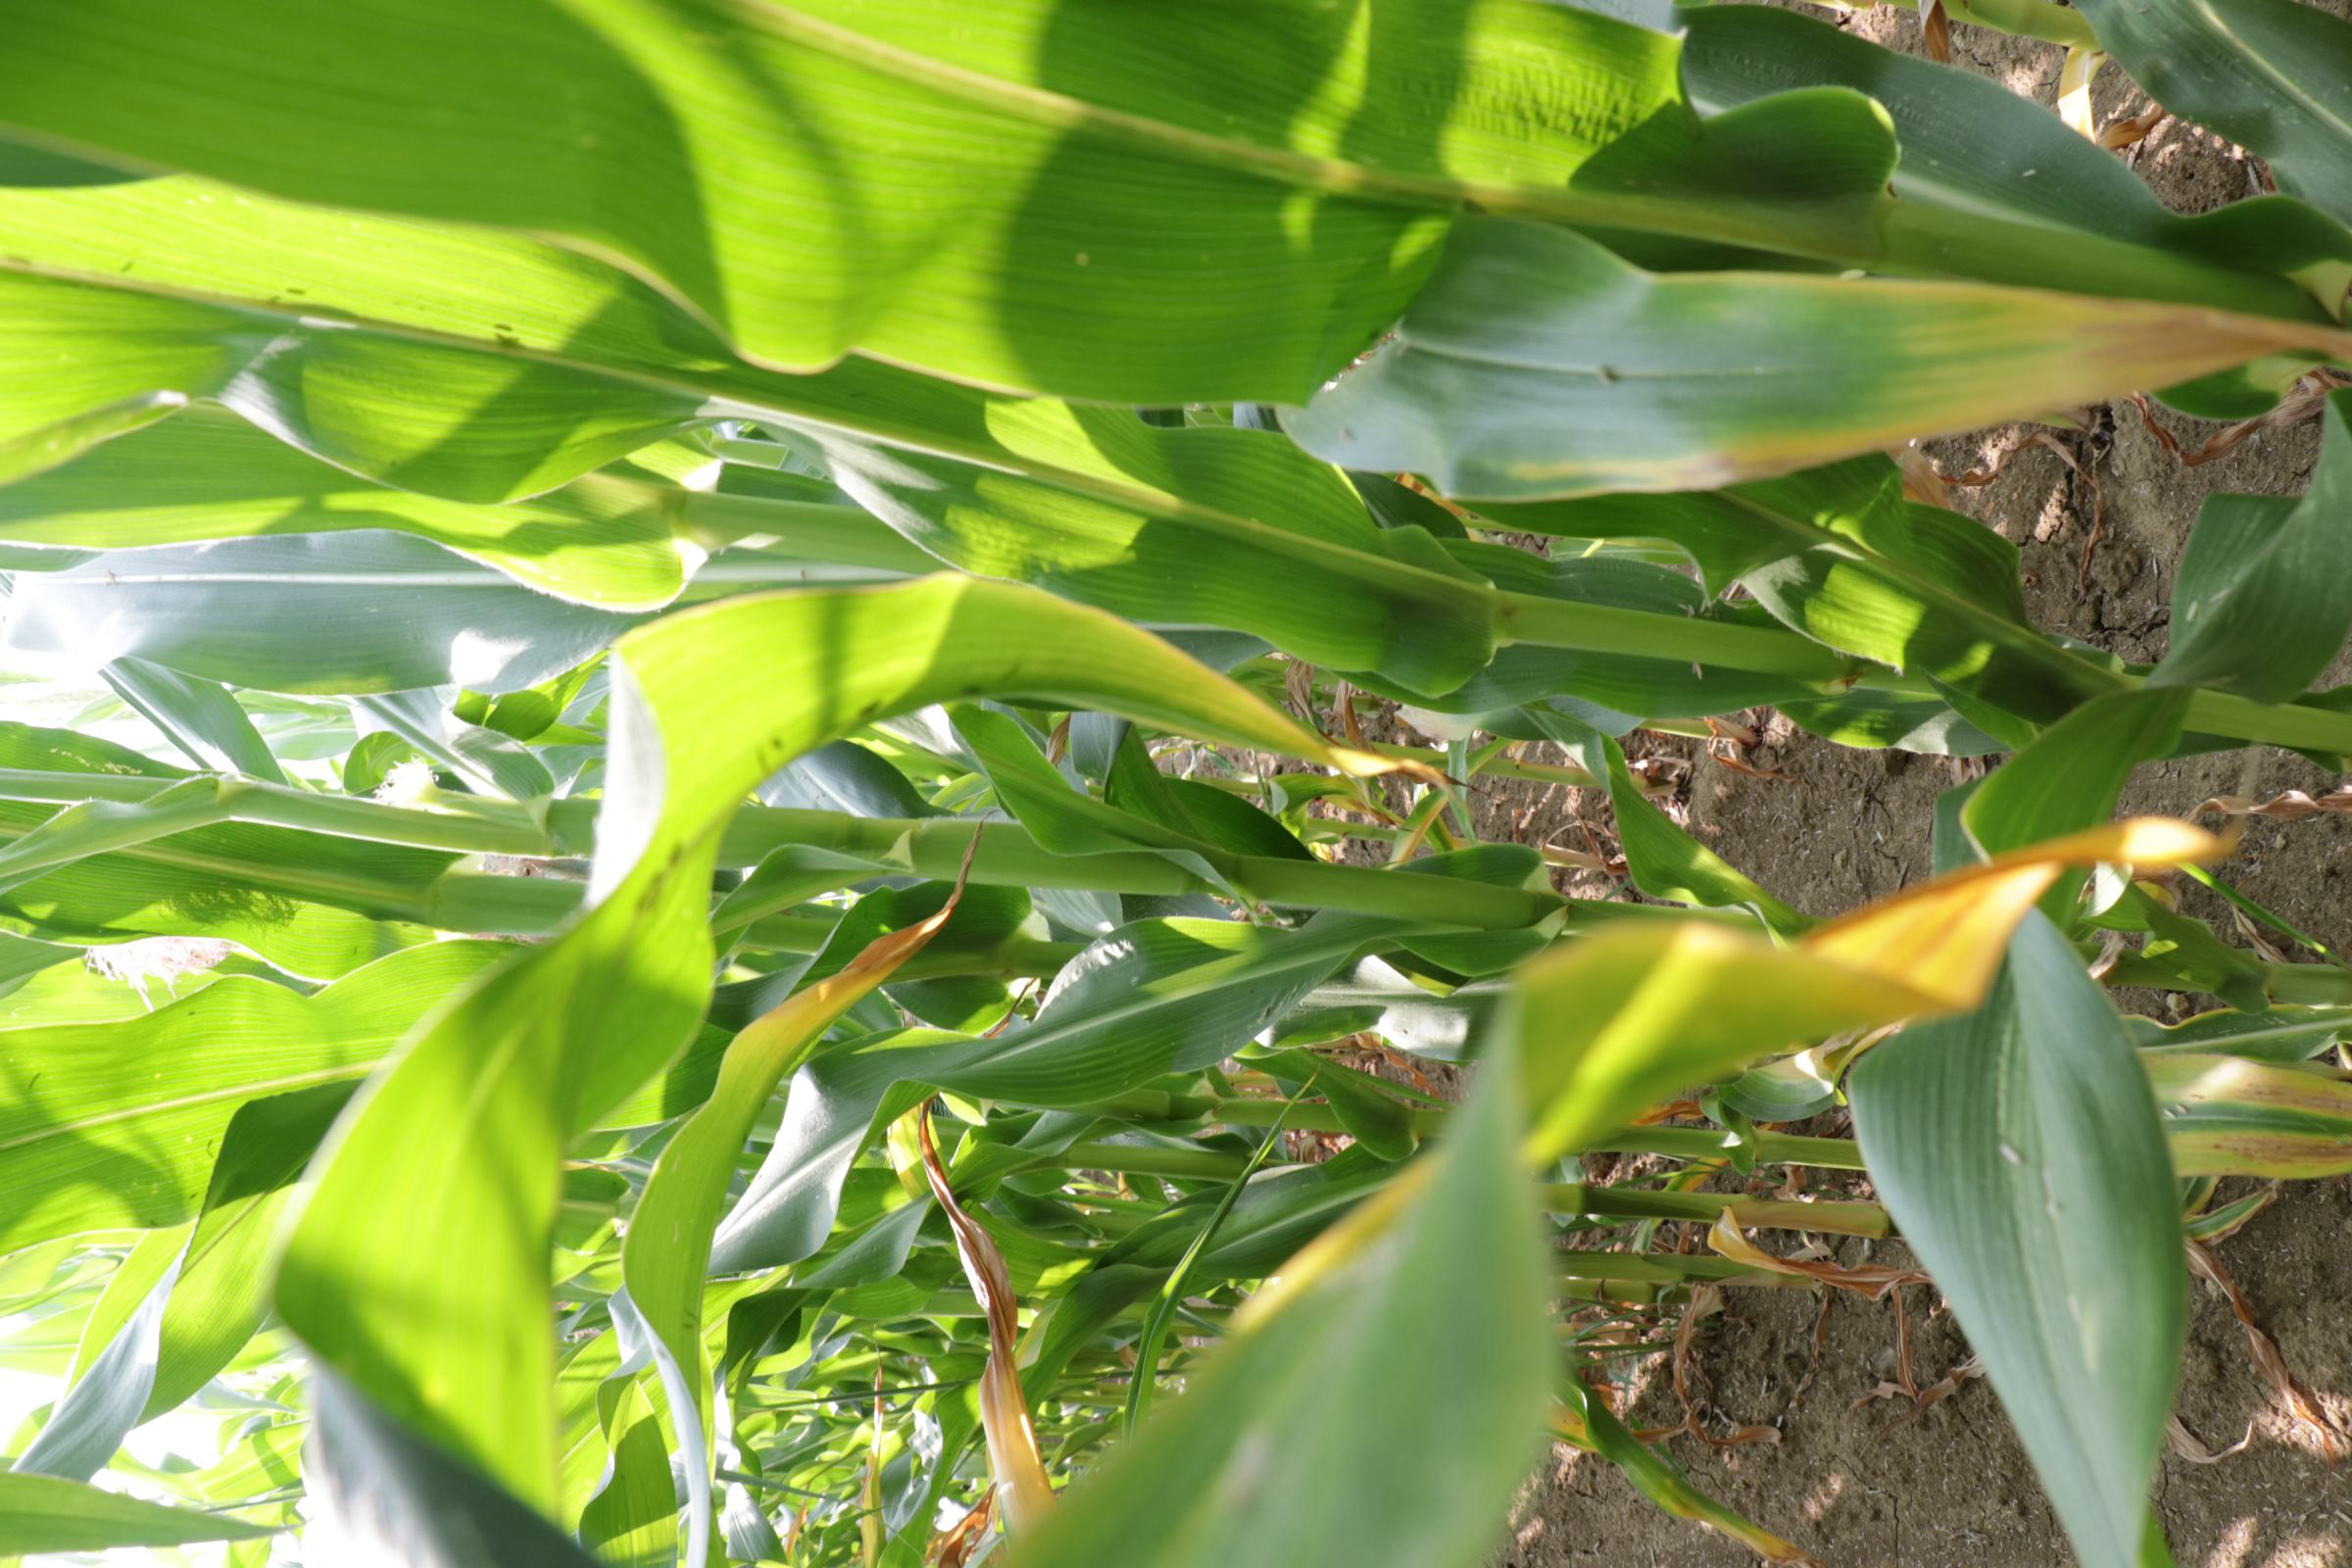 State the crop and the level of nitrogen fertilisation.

maize, reduced nitrogen fertilisation
